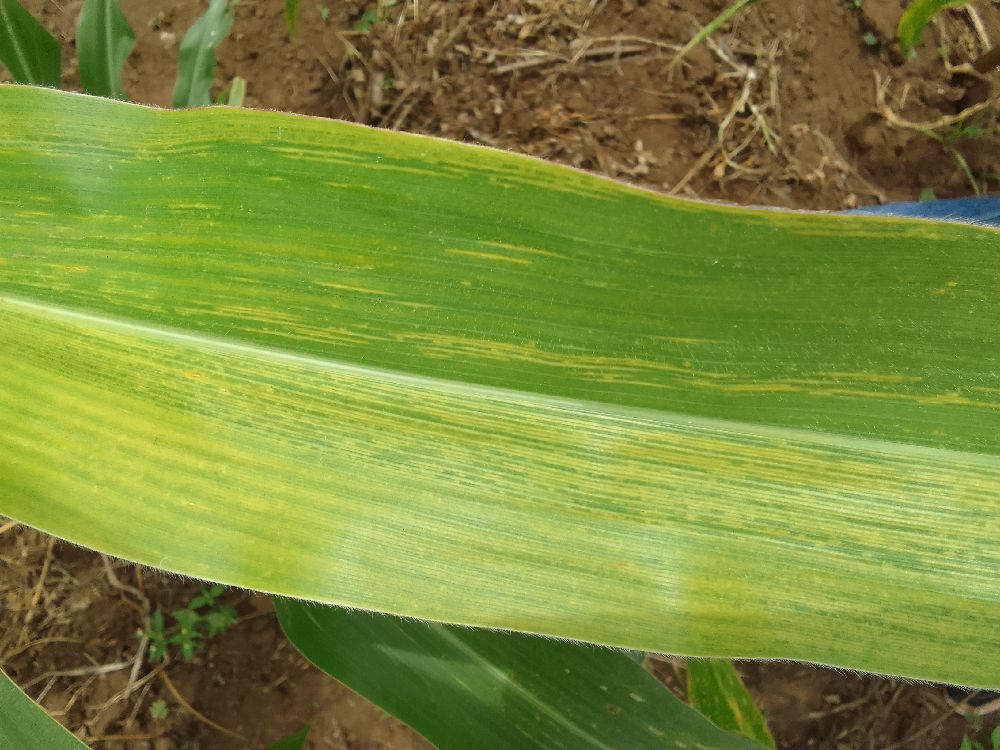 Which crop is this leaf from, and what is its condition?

maize, maize lethal necrosis
